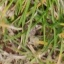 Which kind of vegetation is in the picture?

grass
